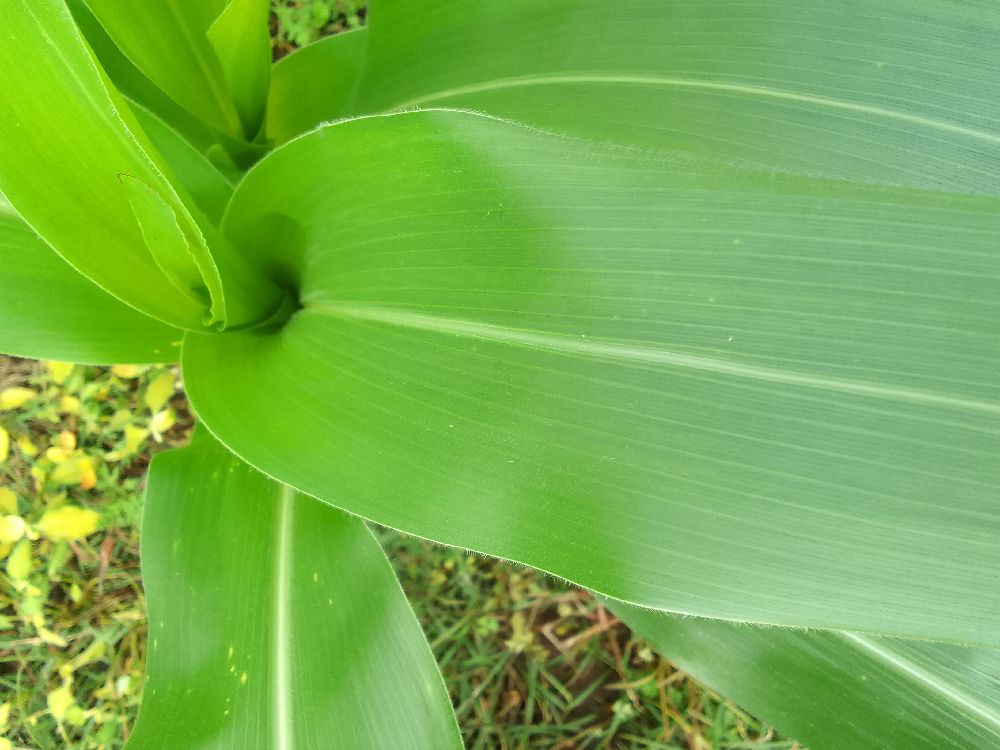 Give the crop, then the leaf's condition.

maize, healthy
